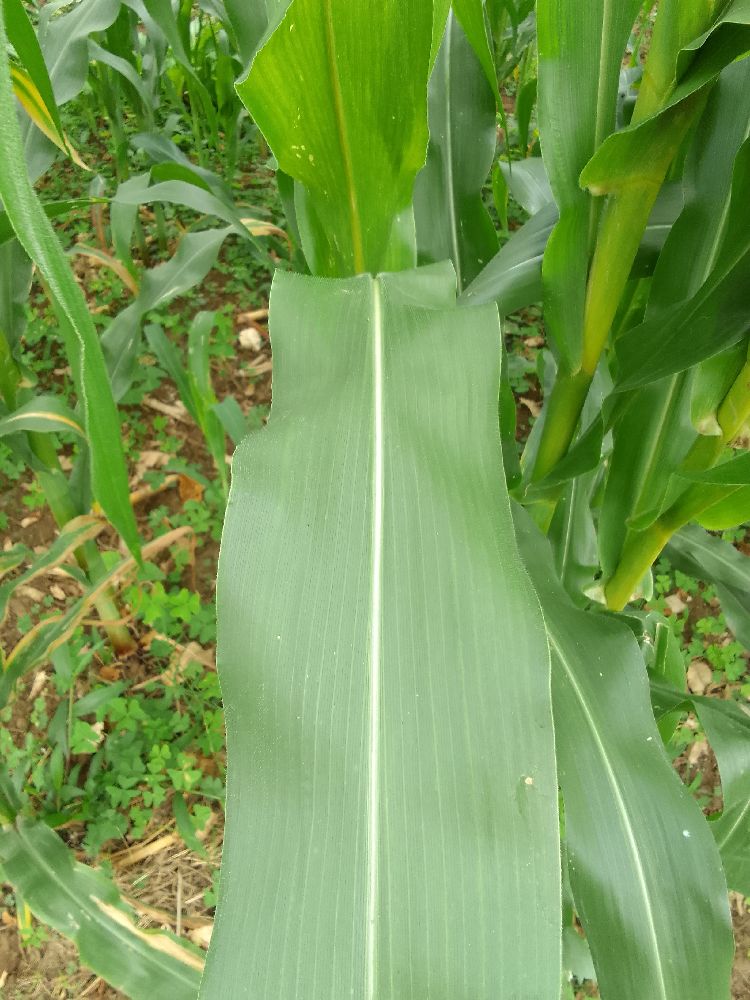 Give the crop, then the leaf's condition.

maize, healthy
